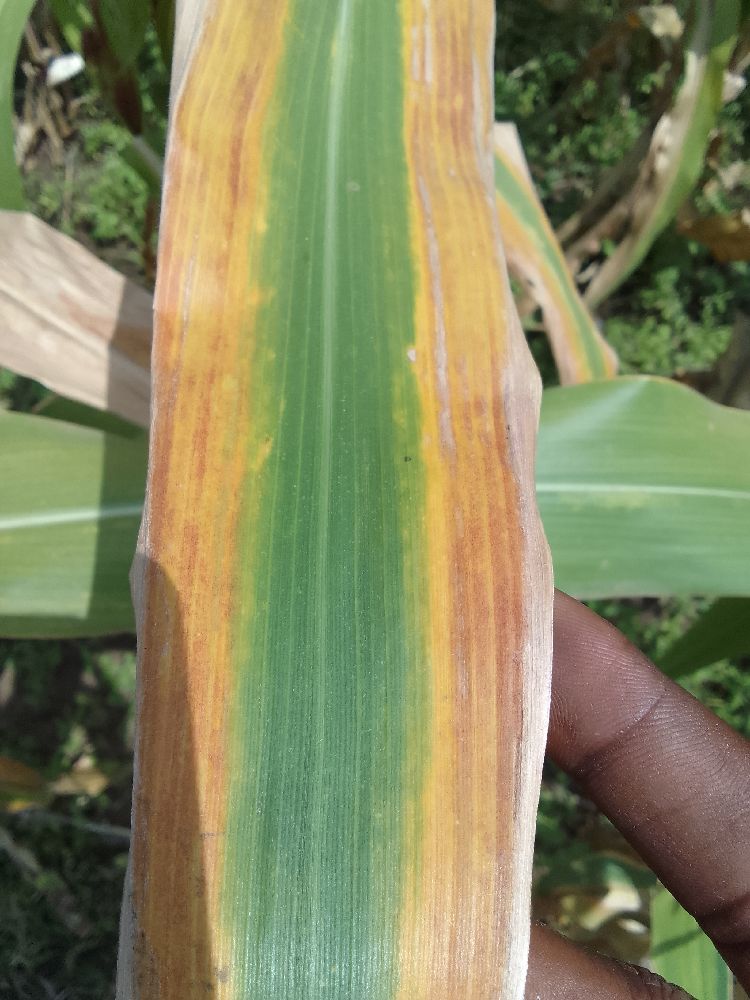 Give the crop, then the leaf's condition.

maize, maize lethal necrosis
